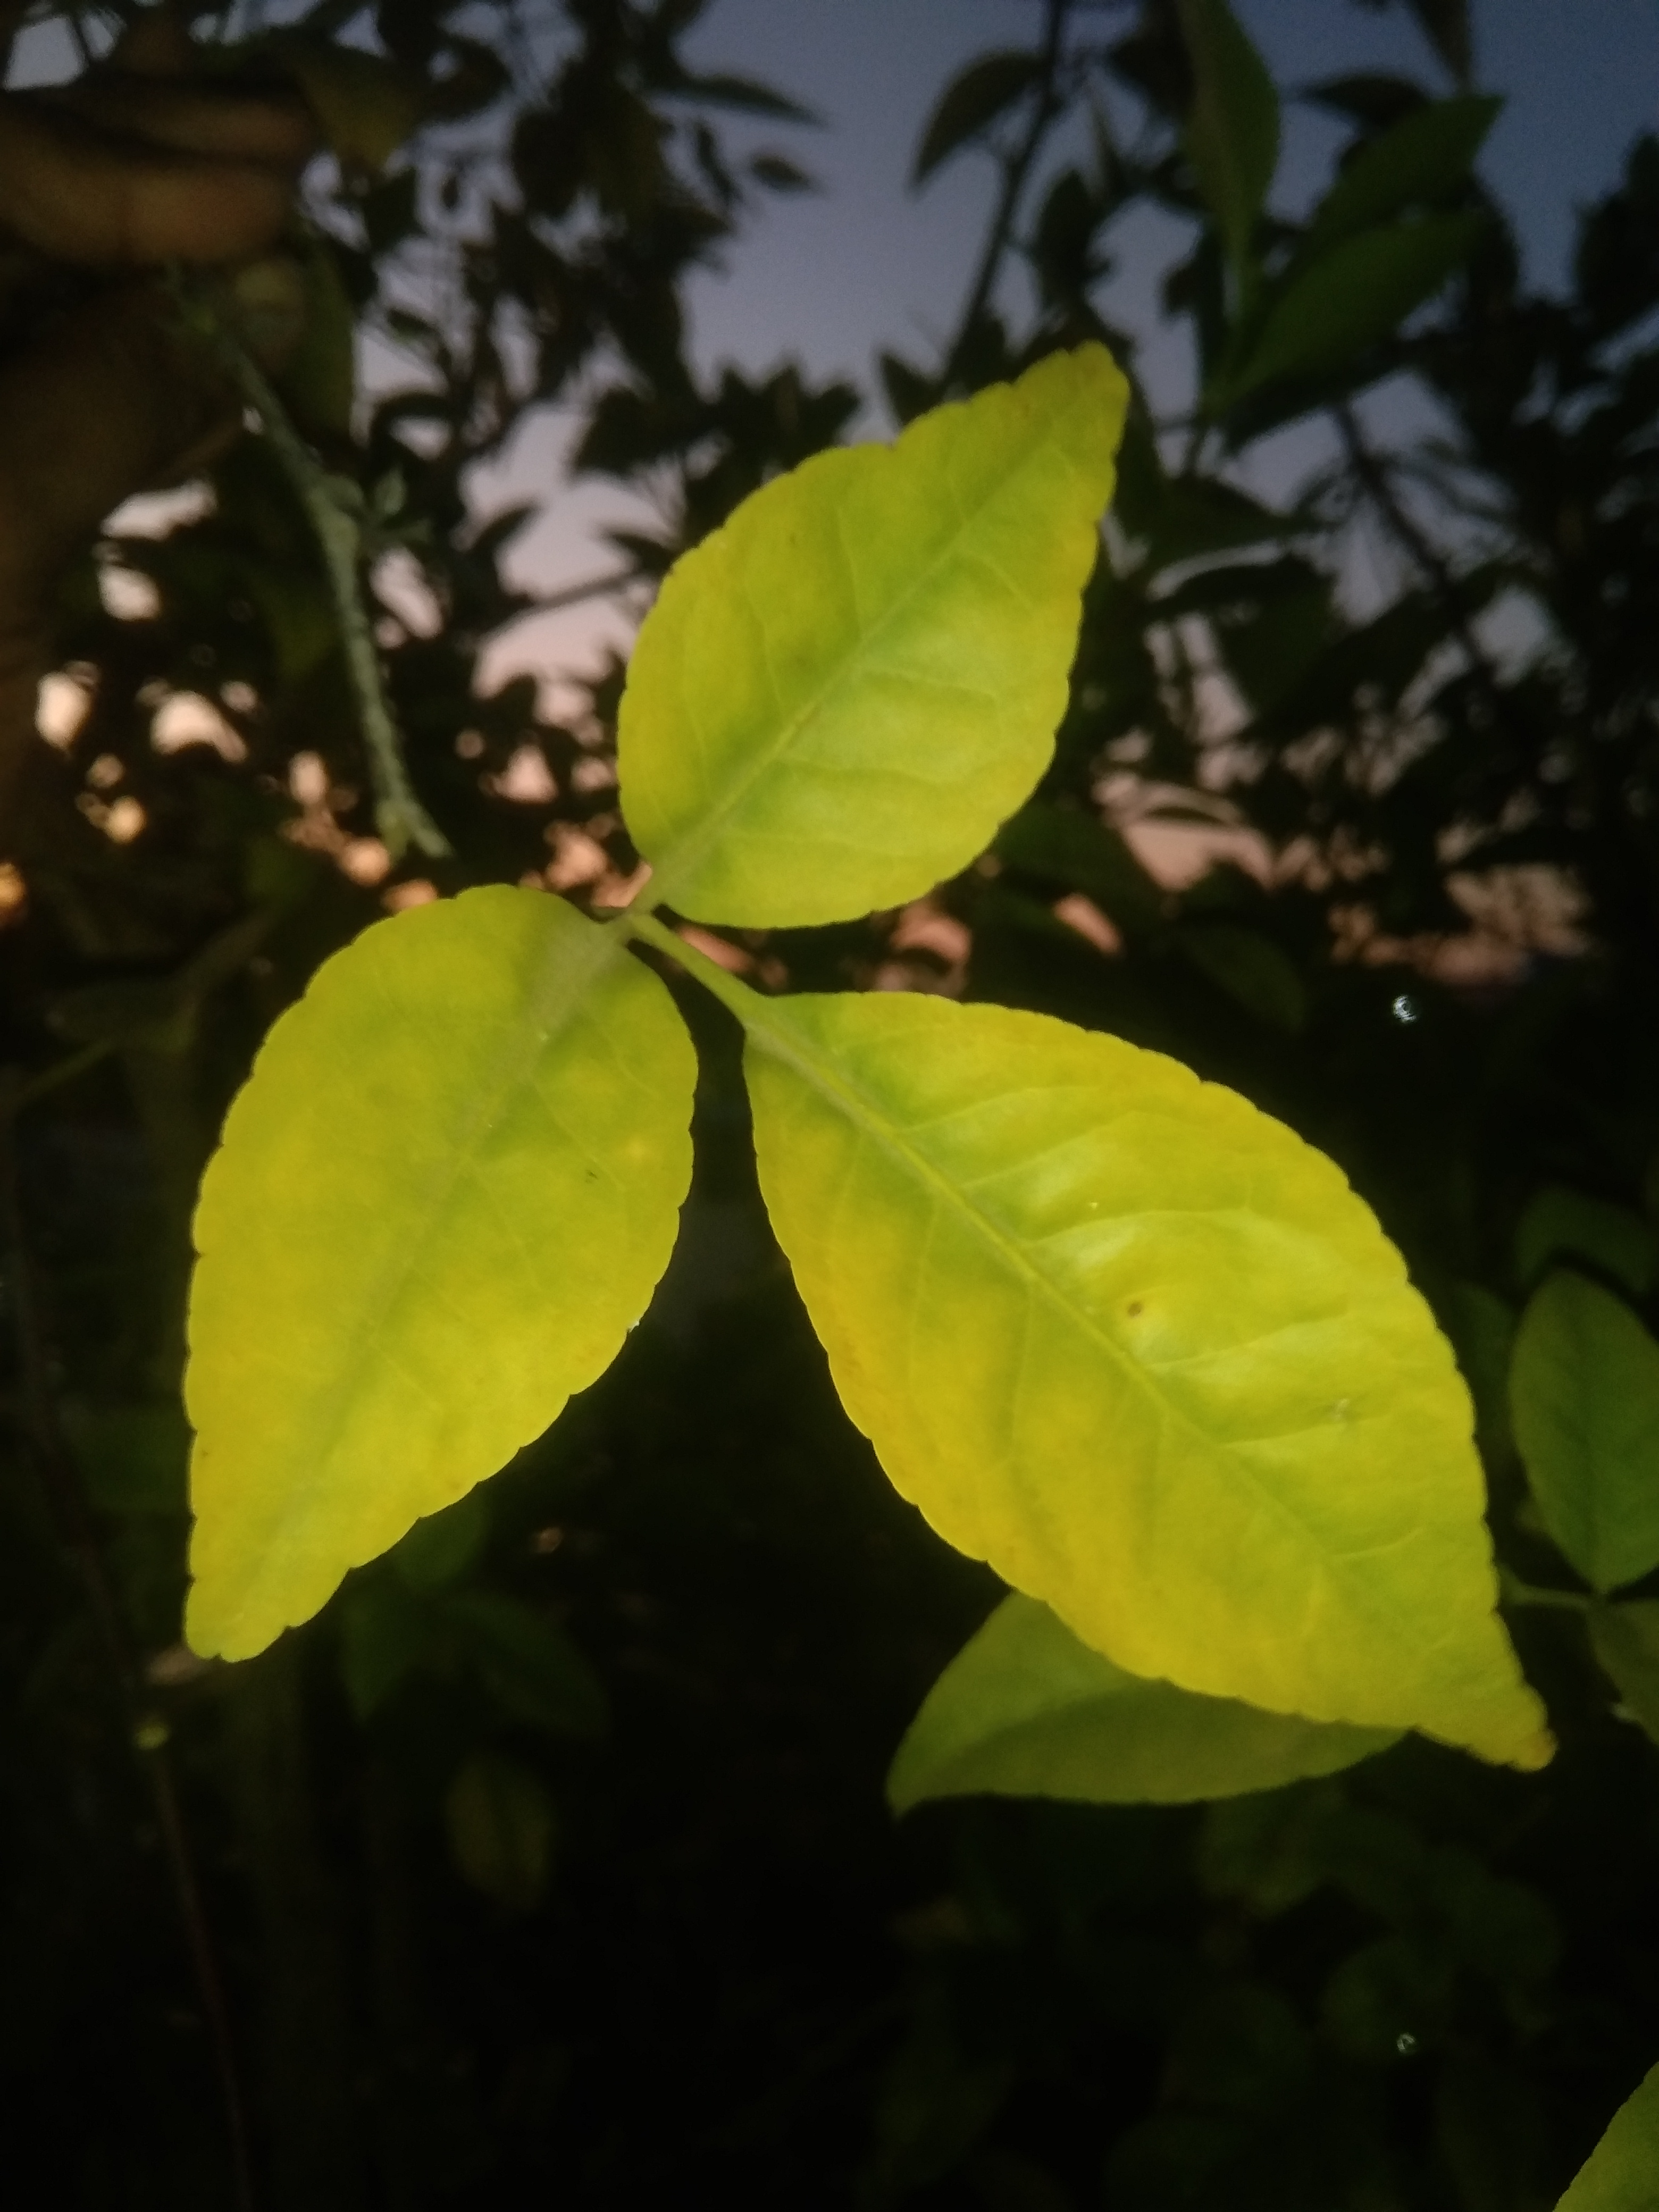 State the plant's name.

wood apple
